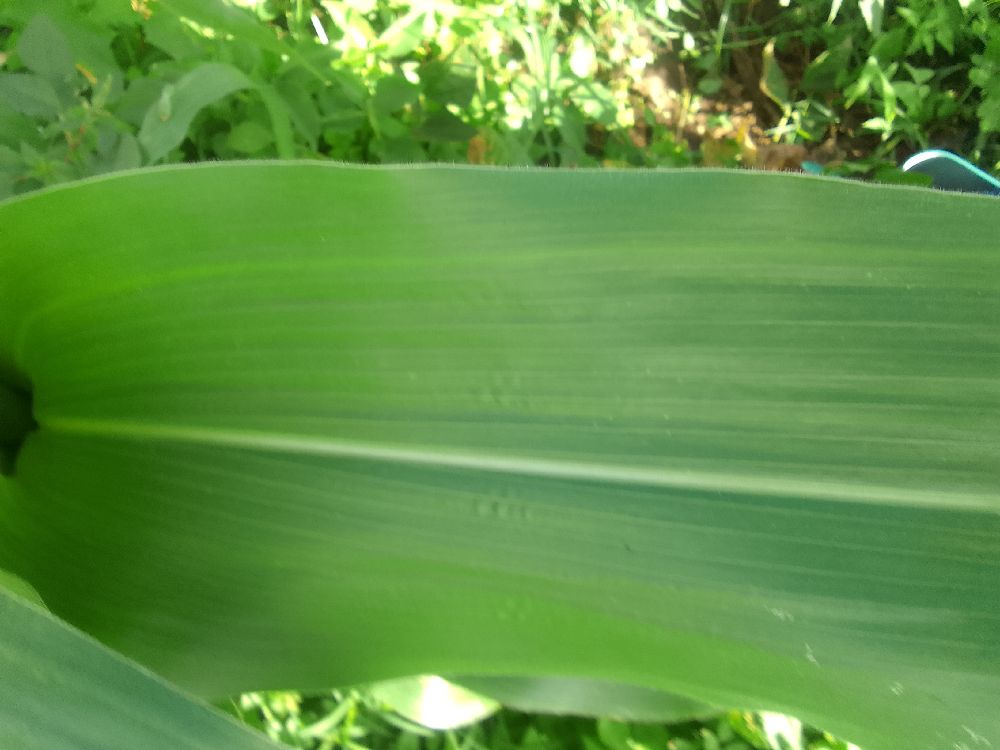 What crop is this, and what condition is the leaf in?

maize, healthy
